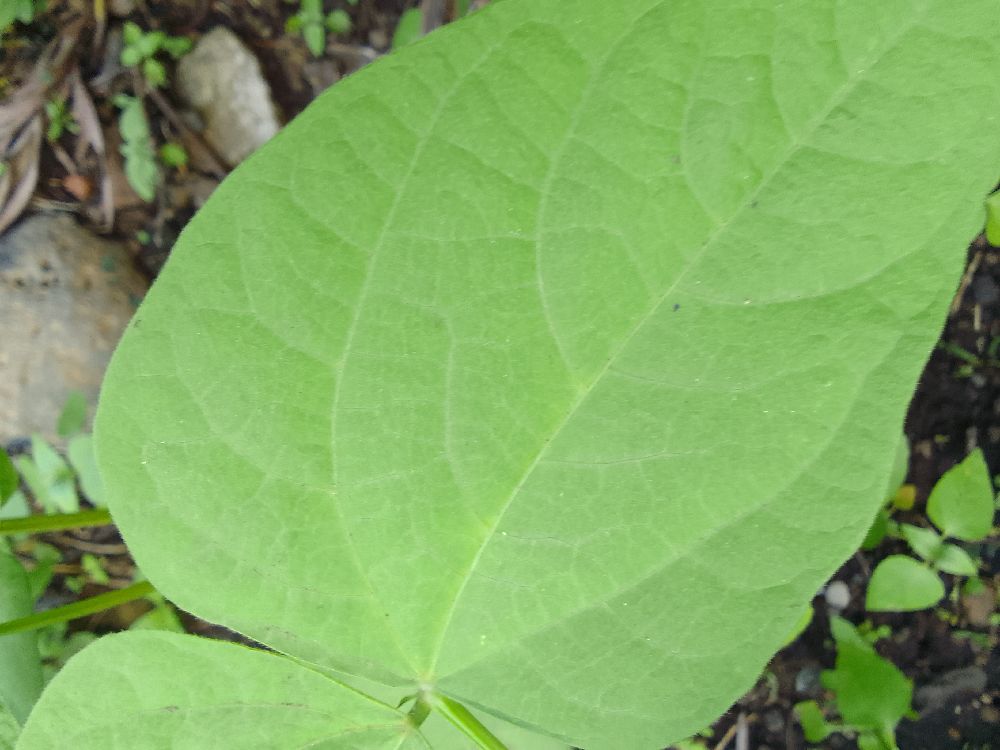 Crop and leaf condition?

common bean, healthy
